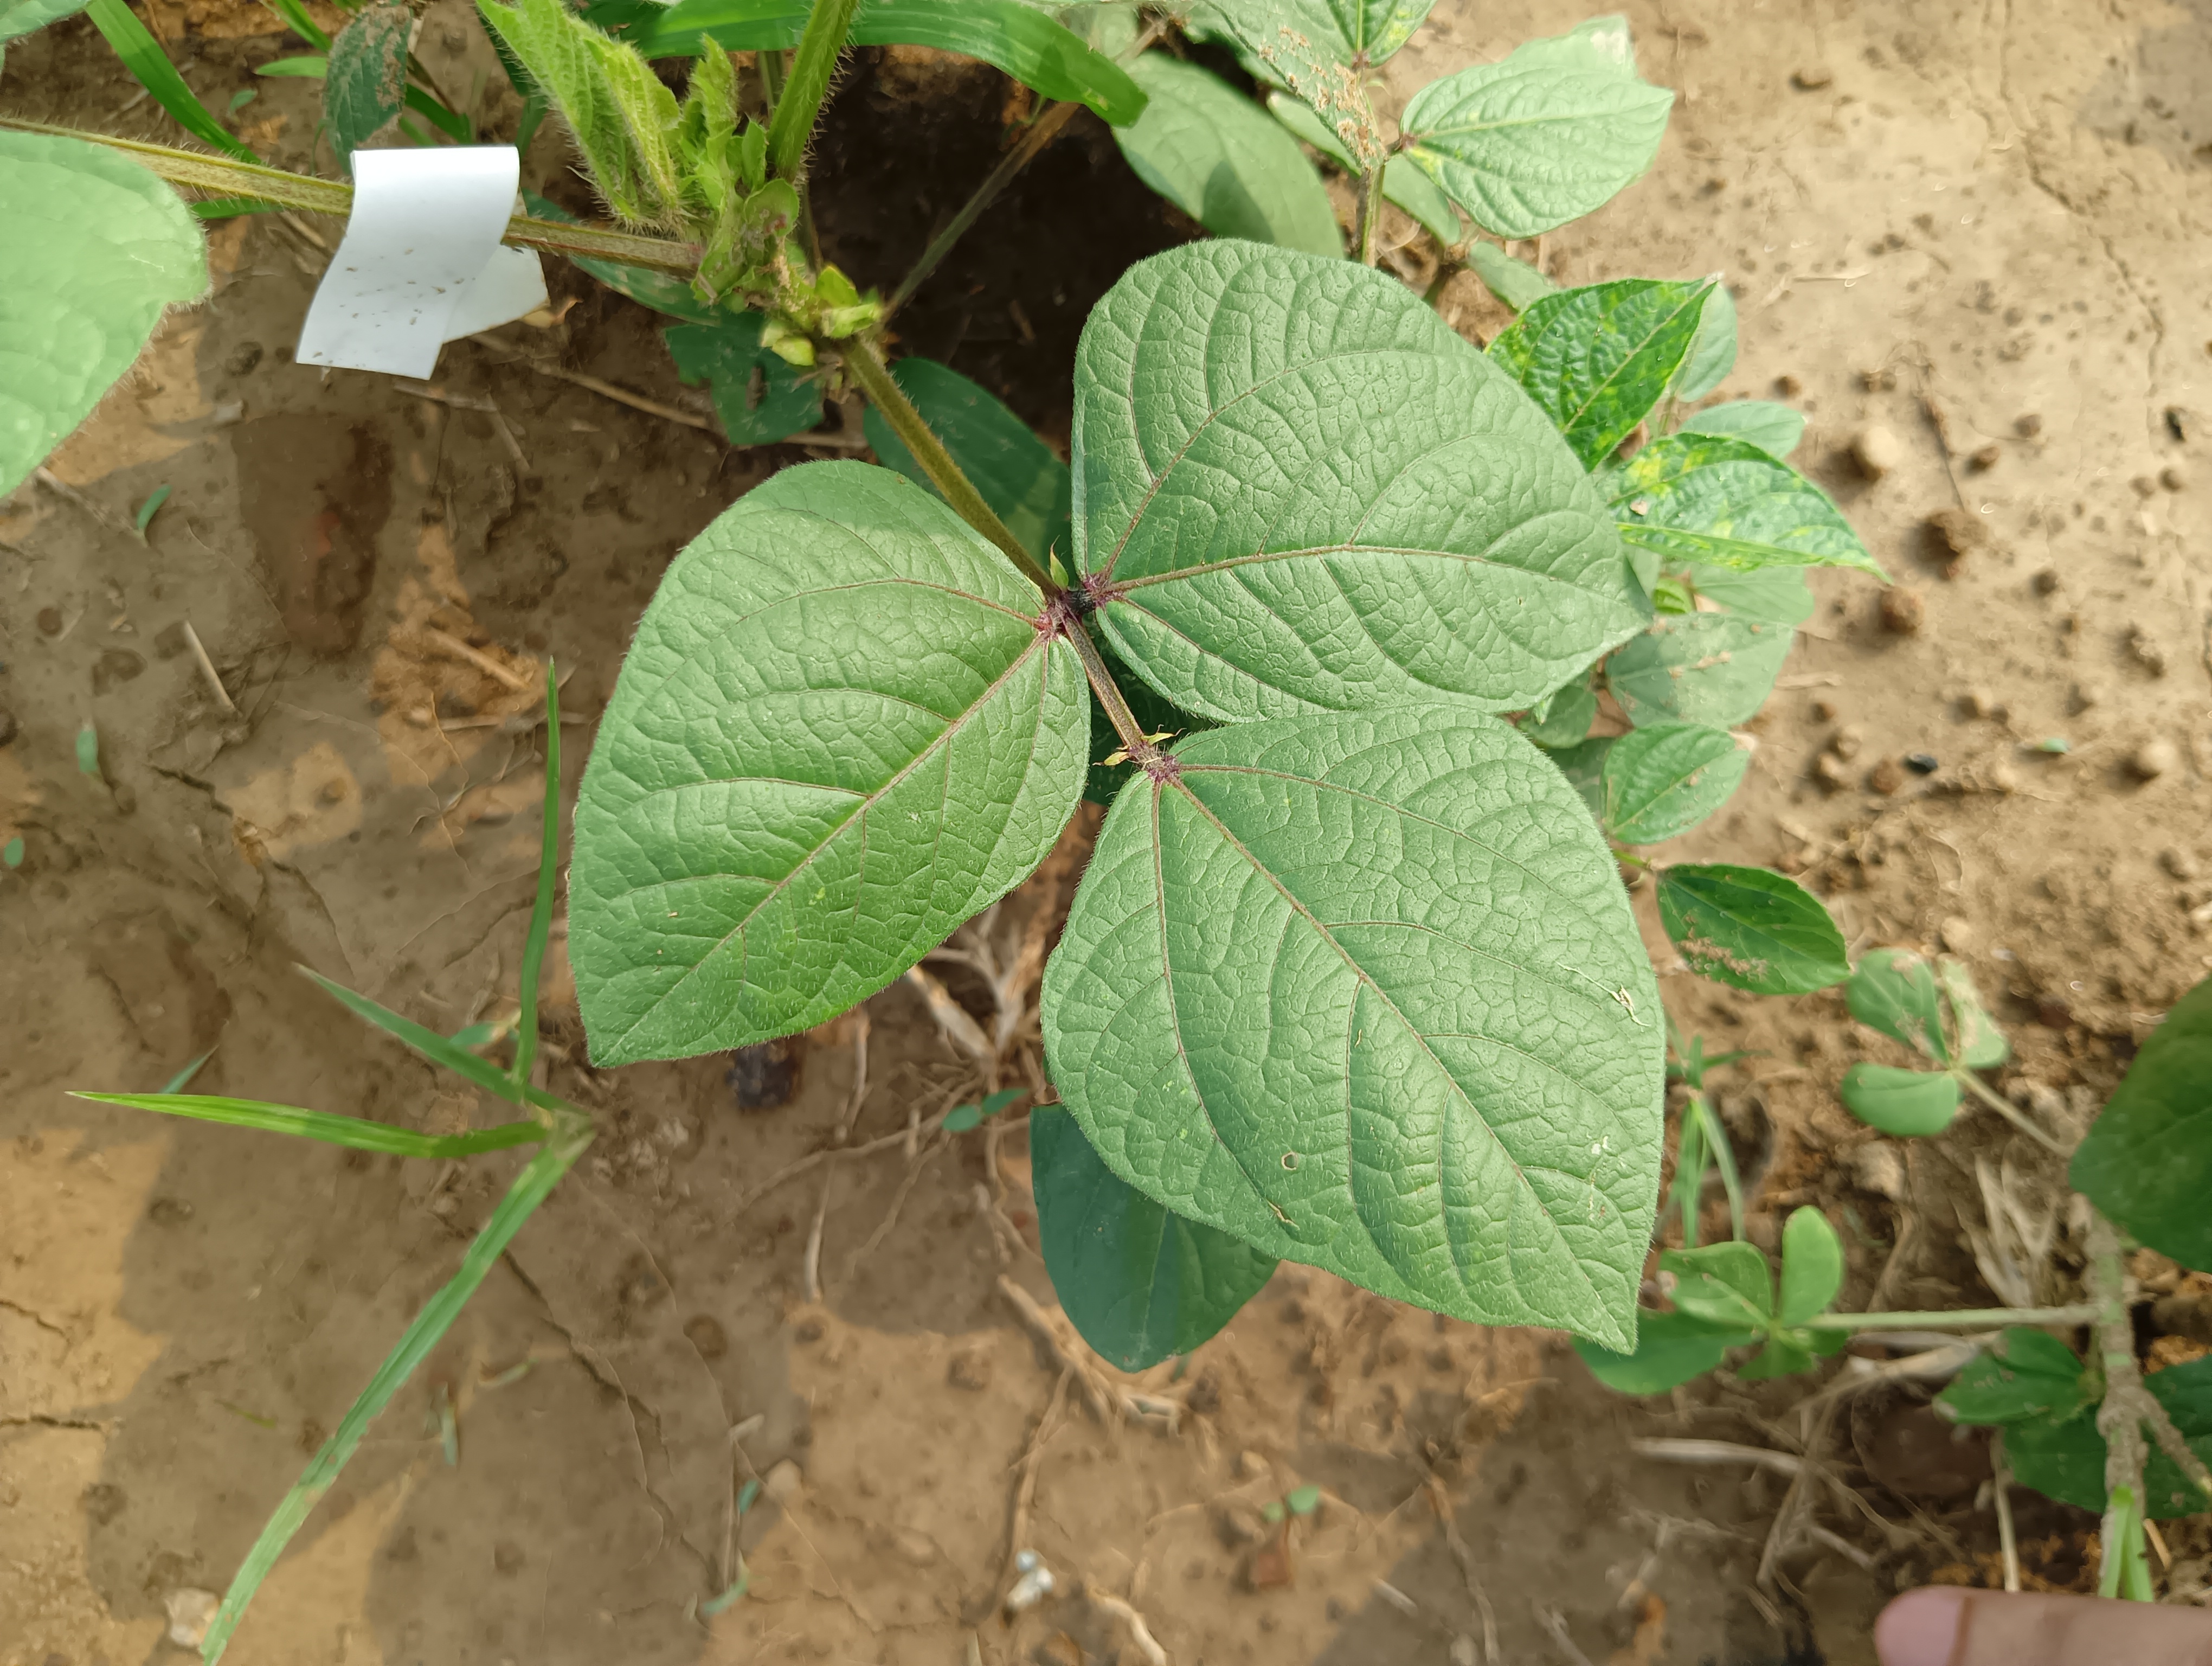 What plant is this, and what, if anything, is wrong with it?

mungbean, healthy
